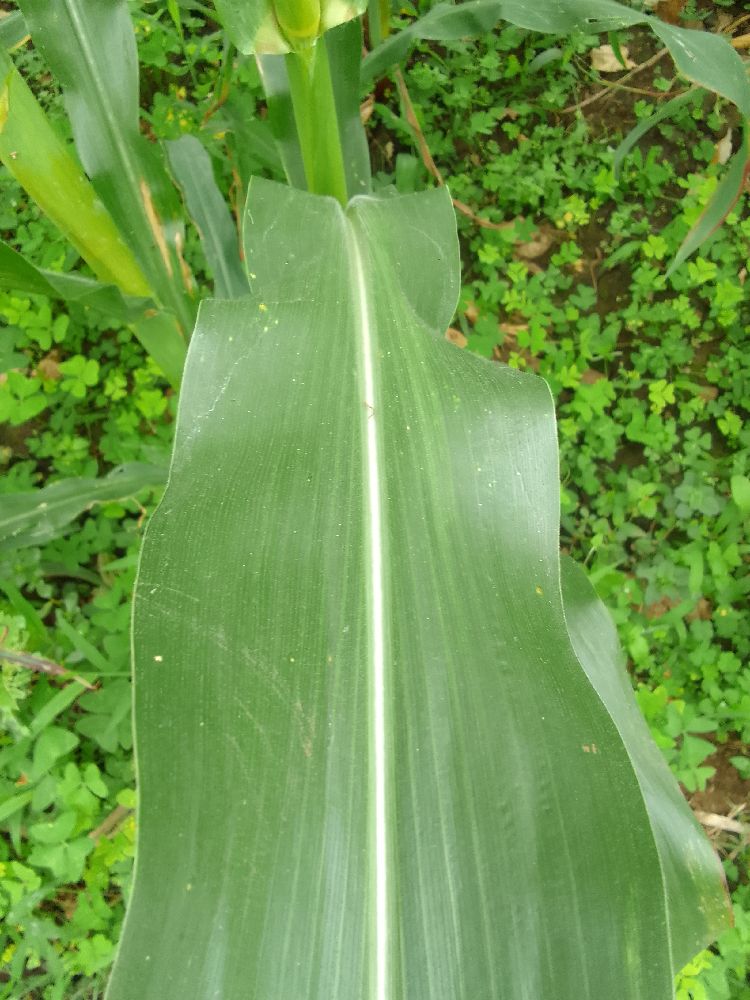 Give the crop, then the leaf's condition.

maize, healthy
